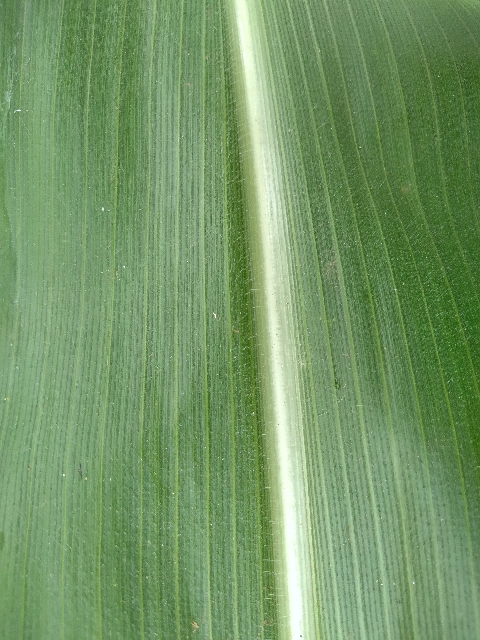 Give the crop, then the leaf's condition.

maize, healthy
